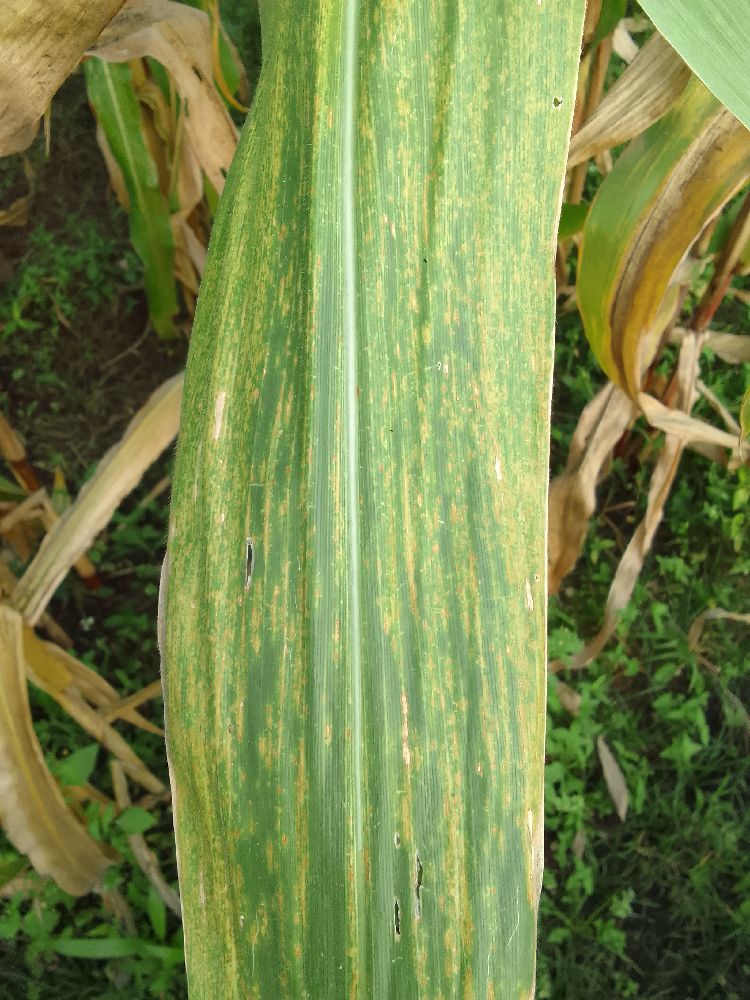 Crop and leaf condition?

maize, maize lethal necrosis
